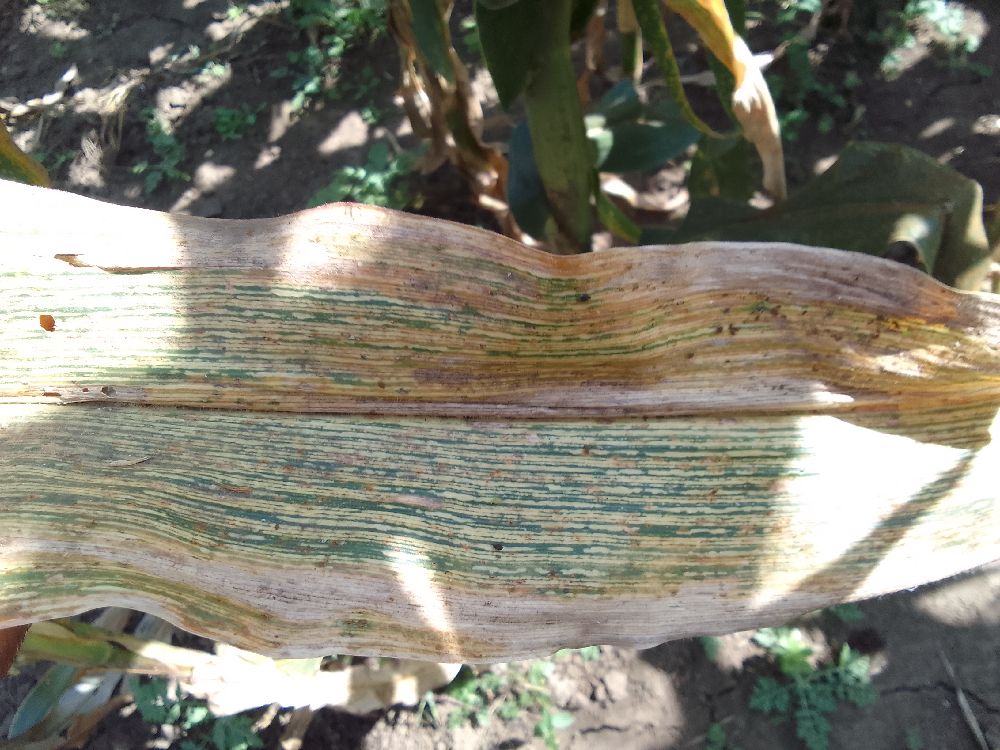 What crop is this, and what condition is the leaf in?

maize, maize streak virus
